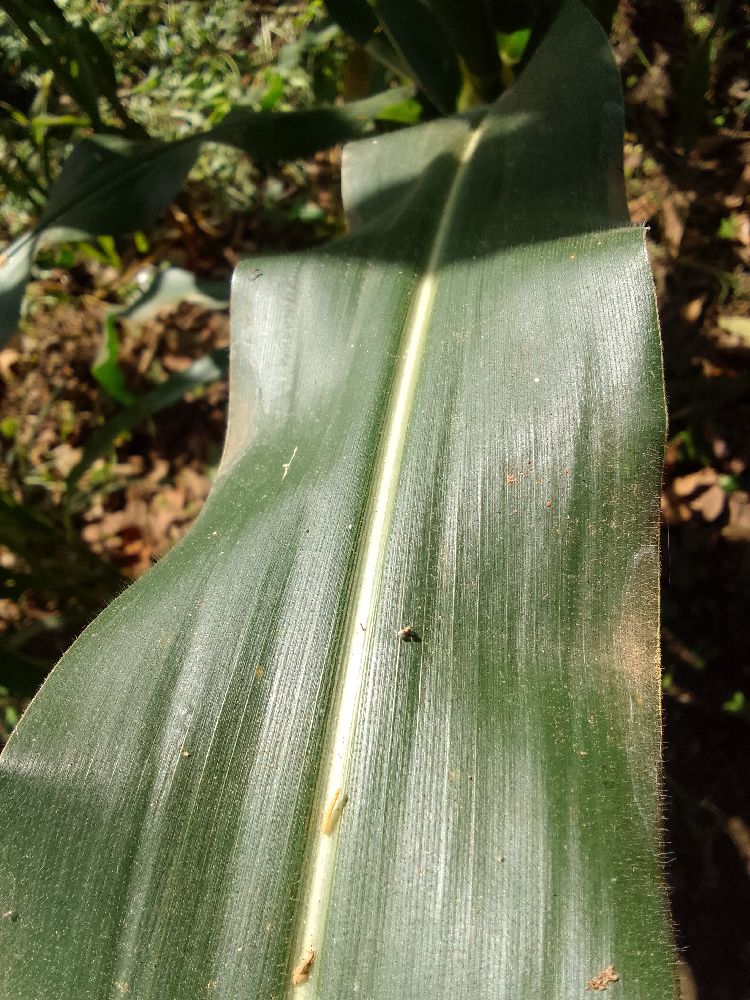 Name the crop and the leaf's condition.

maize, healthy
